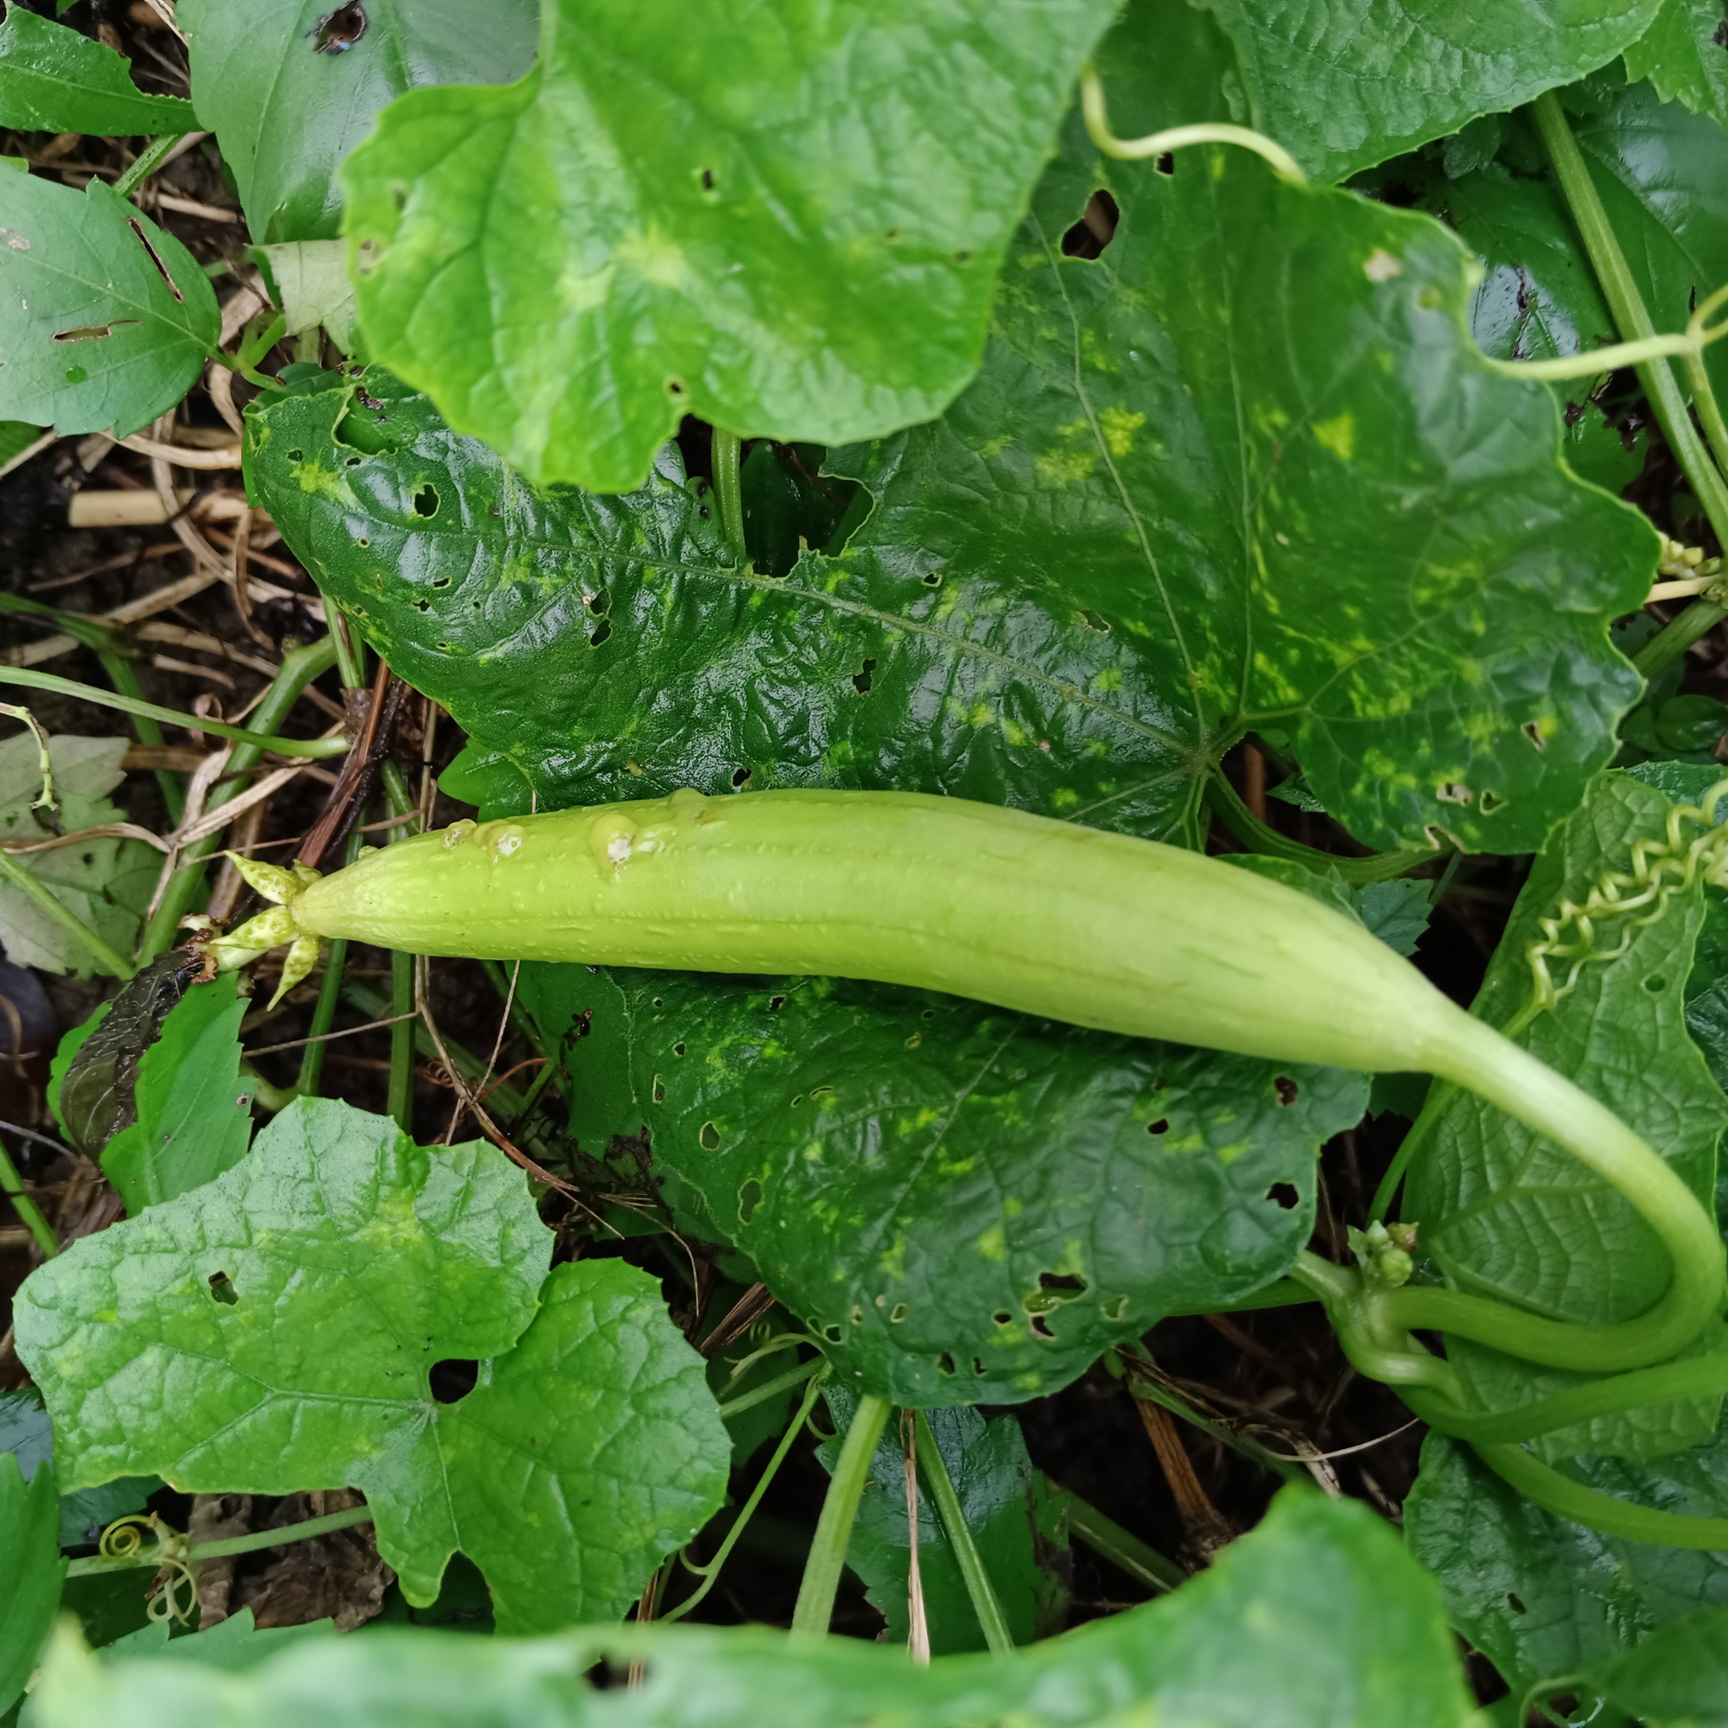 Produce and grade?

luffa, faulty
